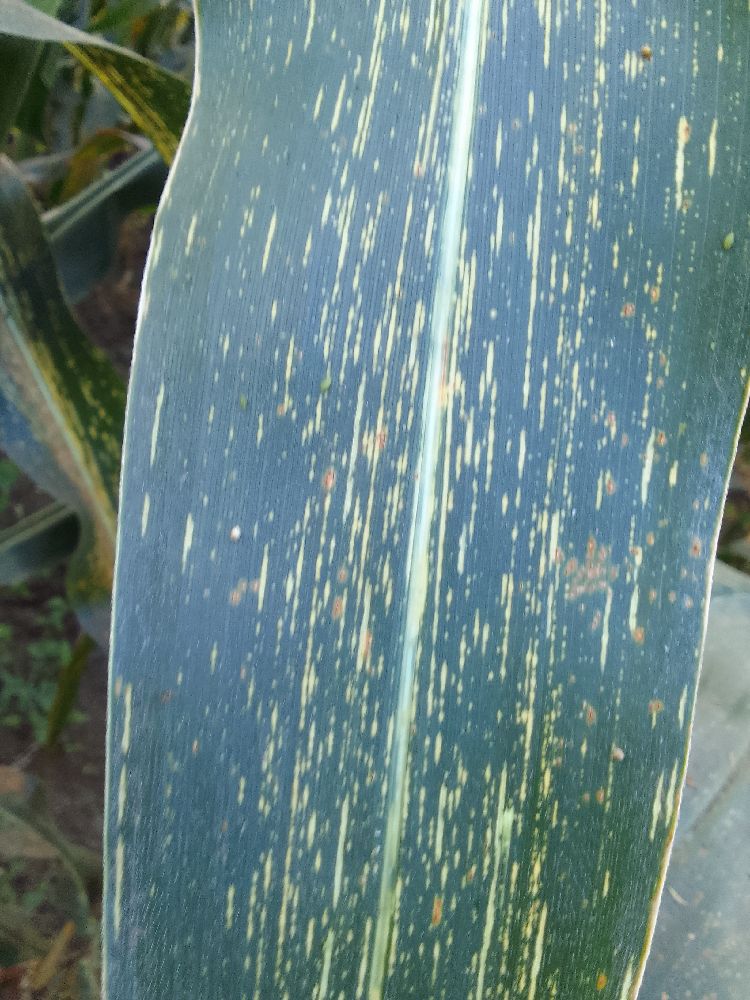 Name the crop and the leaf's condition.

maize, maize streak virus
